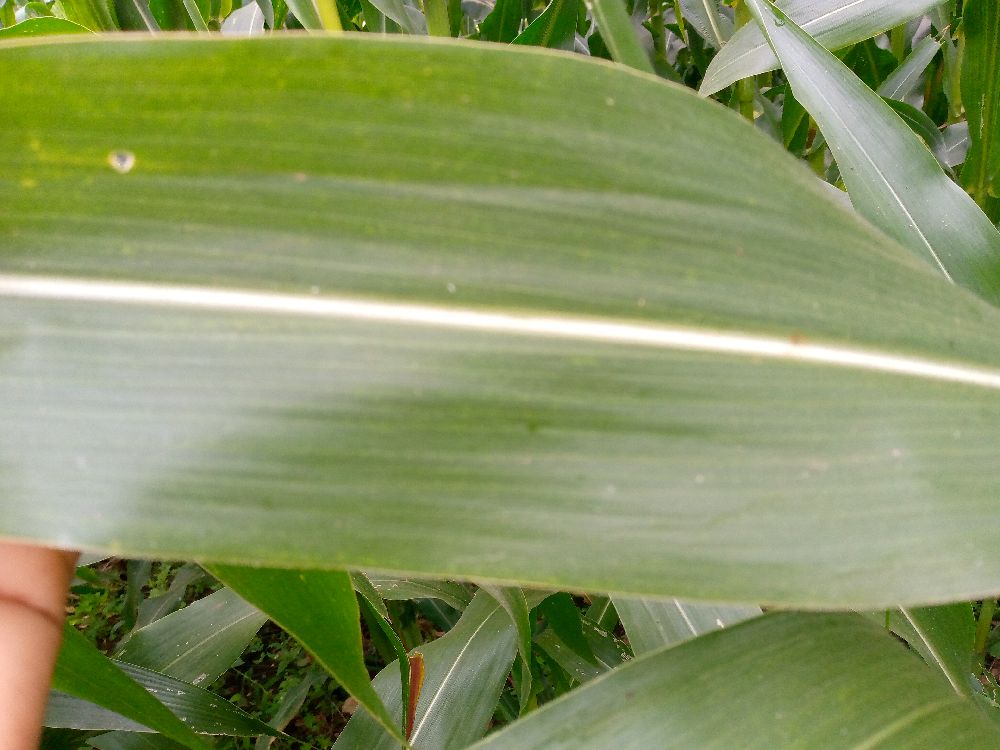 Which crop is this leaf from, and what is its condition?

maize, healthy
